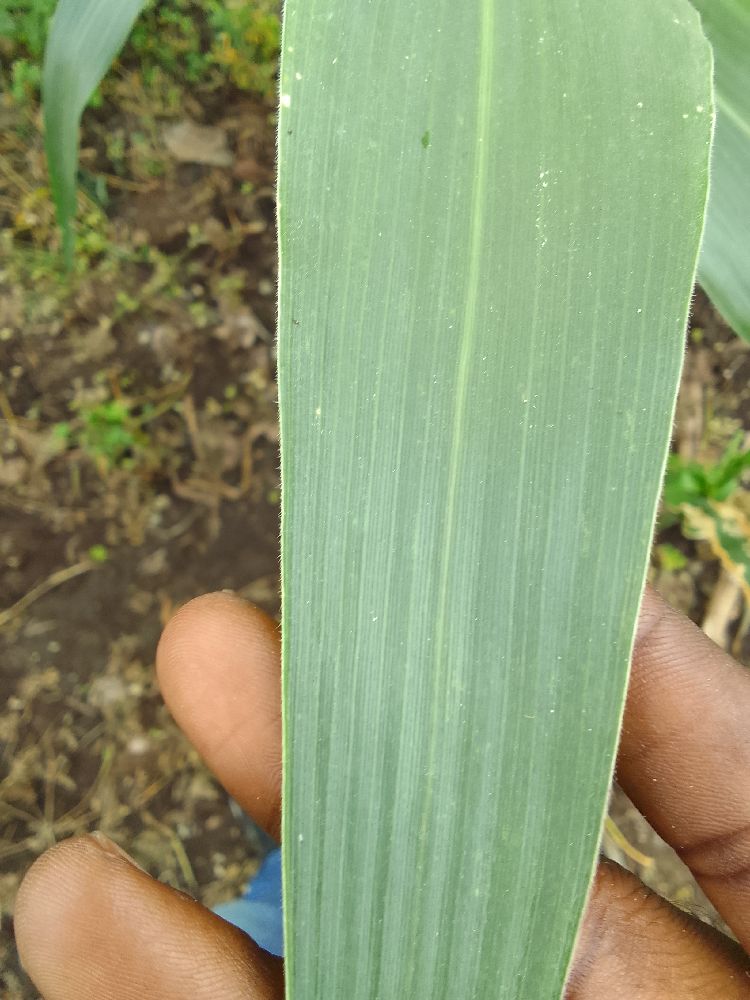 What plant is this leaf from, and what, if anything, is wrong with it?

maize, healthy
